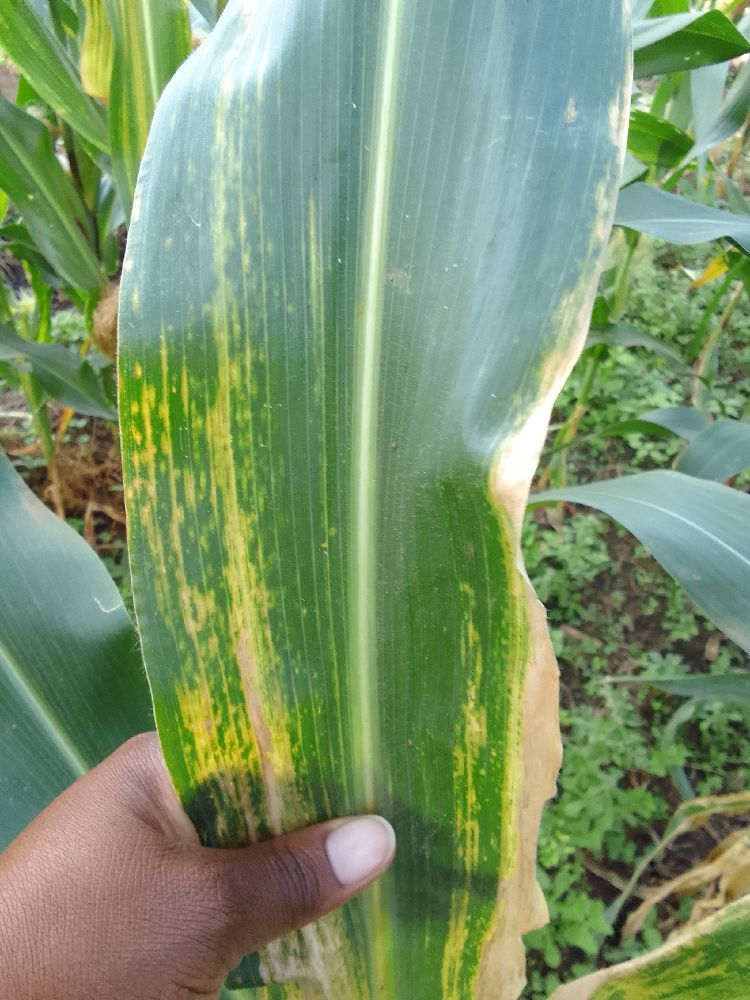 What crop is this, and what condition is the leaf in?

maize, maize lethal necrosis
